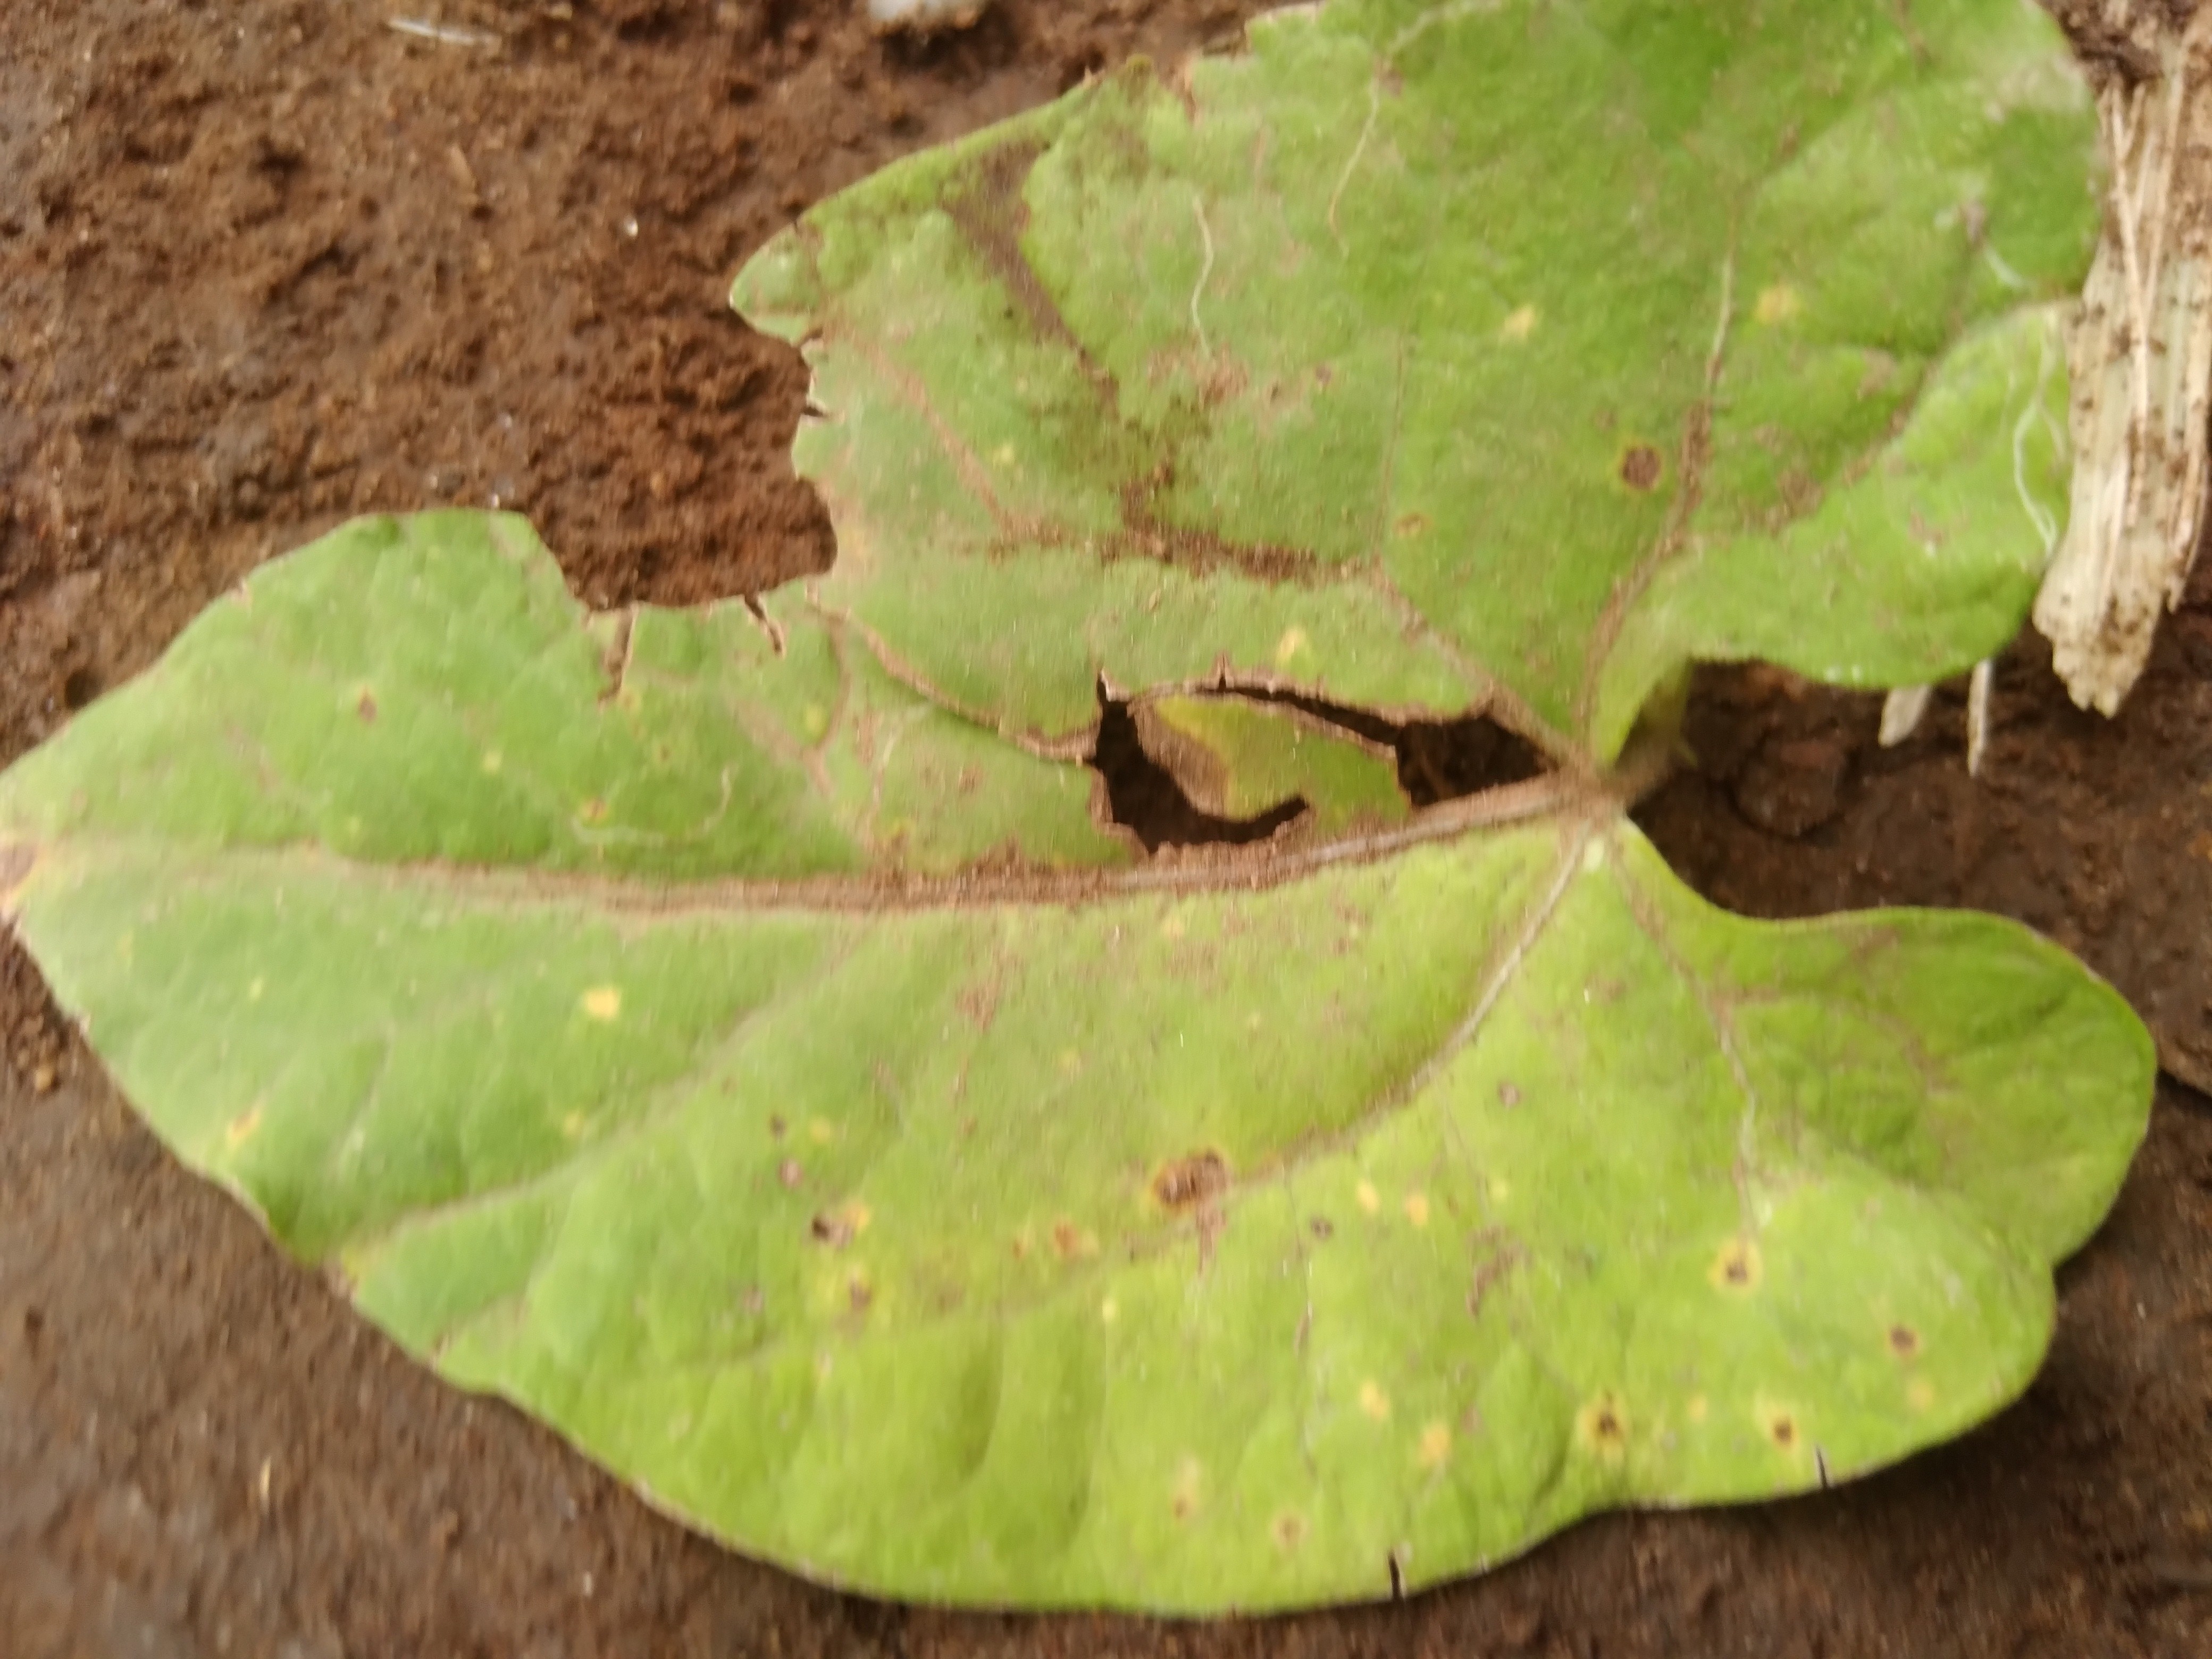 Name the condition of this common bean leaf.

rust
